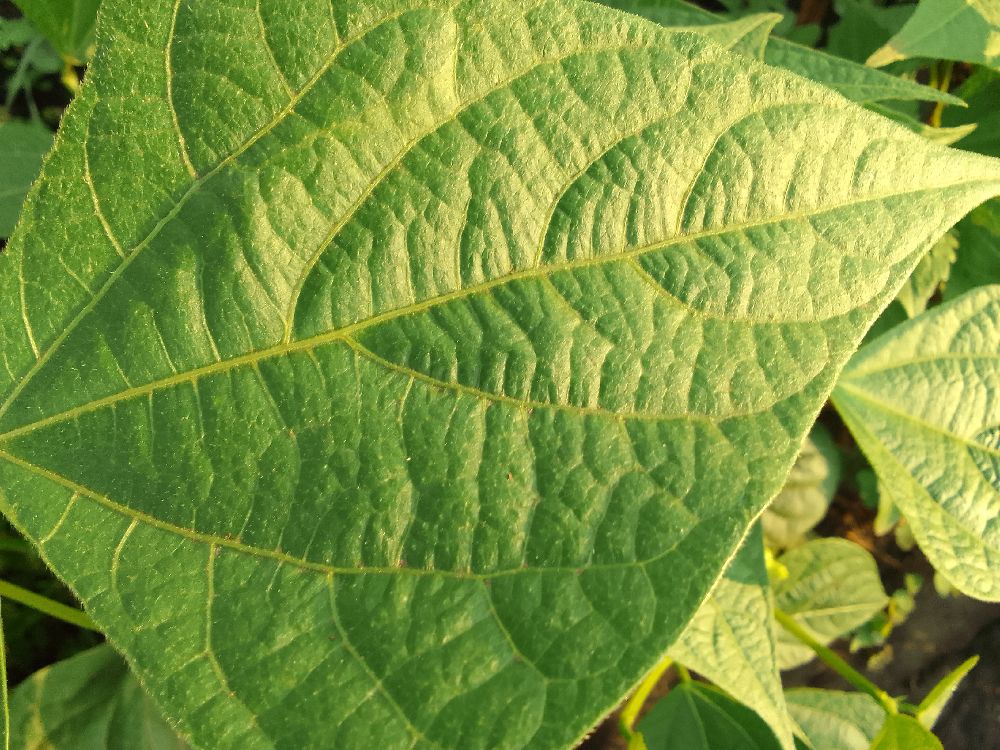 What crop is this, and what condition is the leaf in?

common bean, healthy
